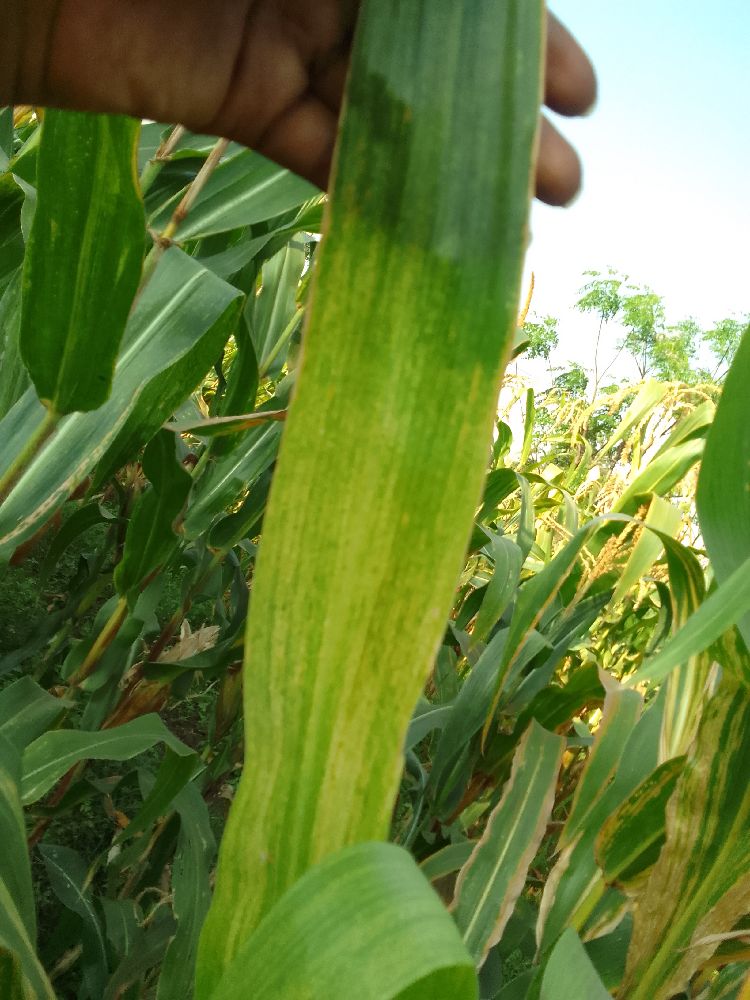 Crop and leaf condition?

maize, maize lethal necrosis
